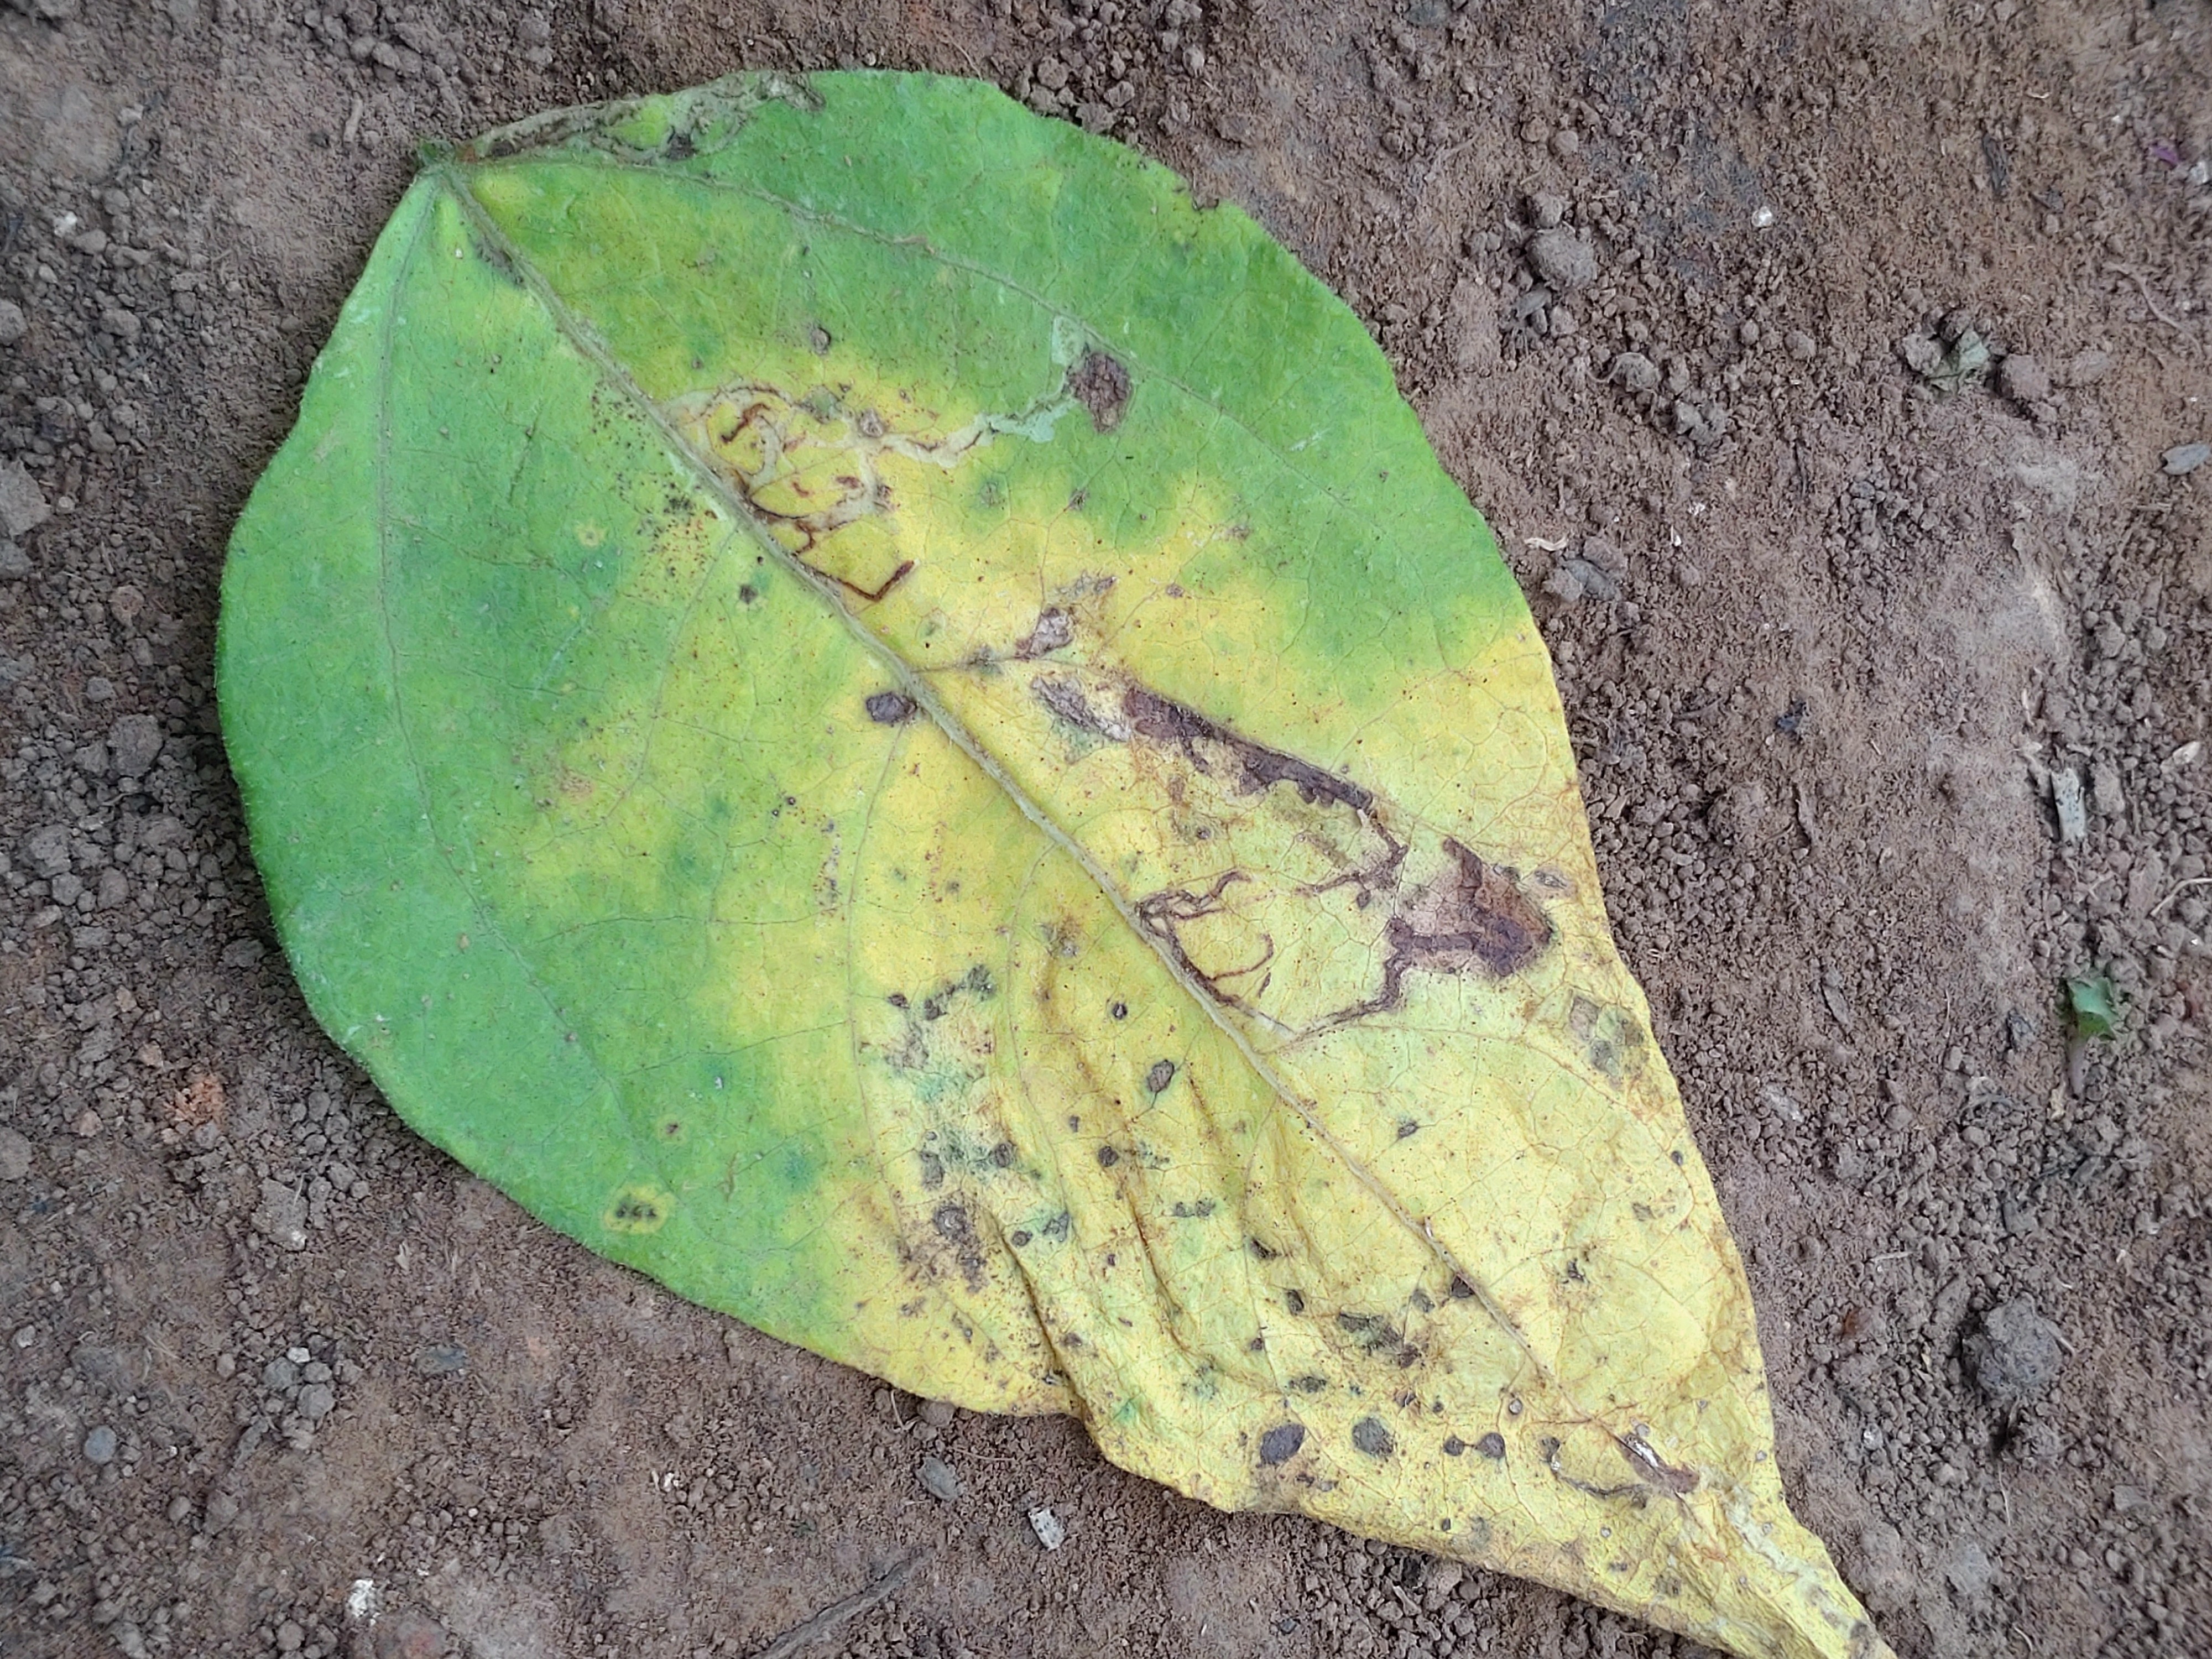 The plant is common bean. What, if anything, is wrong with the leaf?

anthracnose
